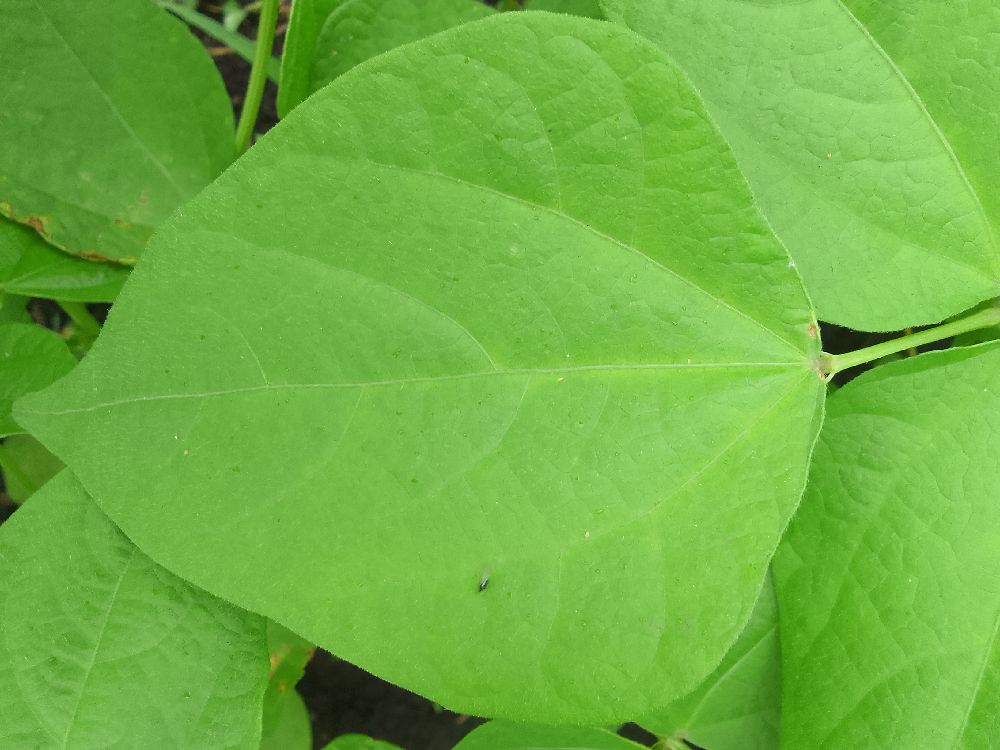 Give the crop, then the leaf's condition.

common bean, healthy
